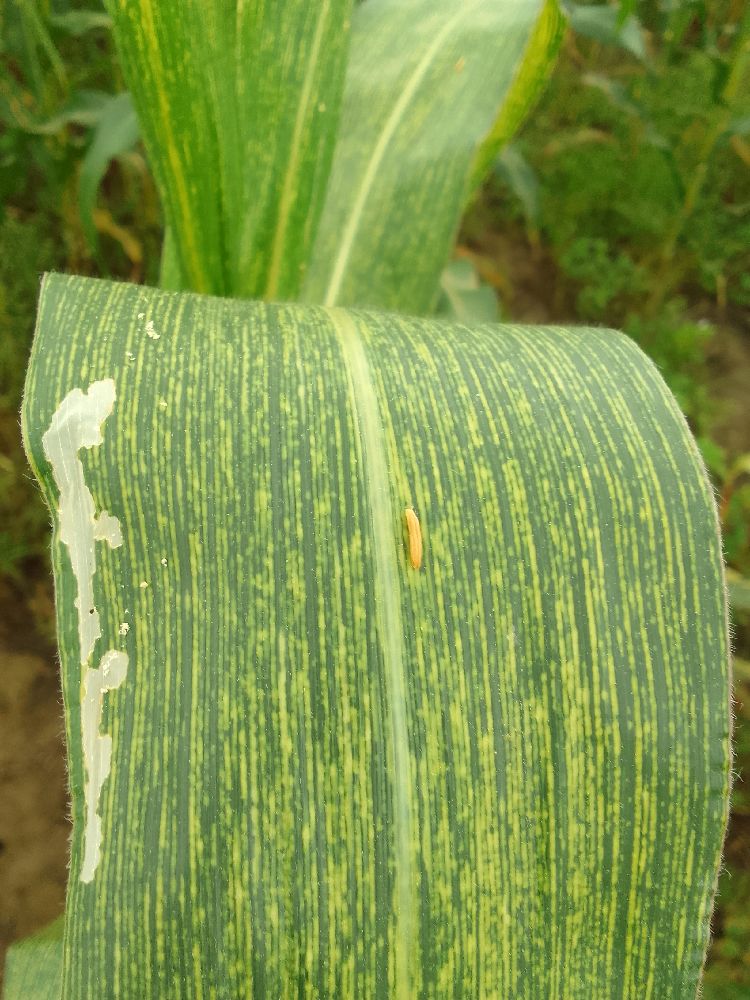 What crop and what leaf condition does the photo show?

maize, maize streak virus
